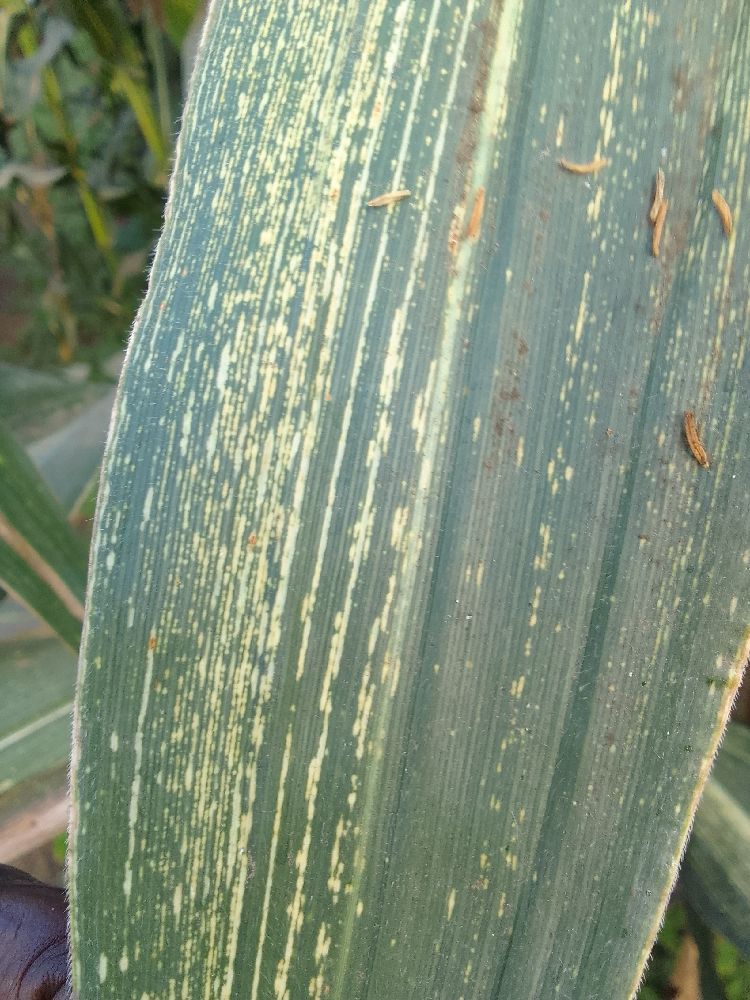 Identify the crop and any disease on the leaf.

maize, maize streak virus
